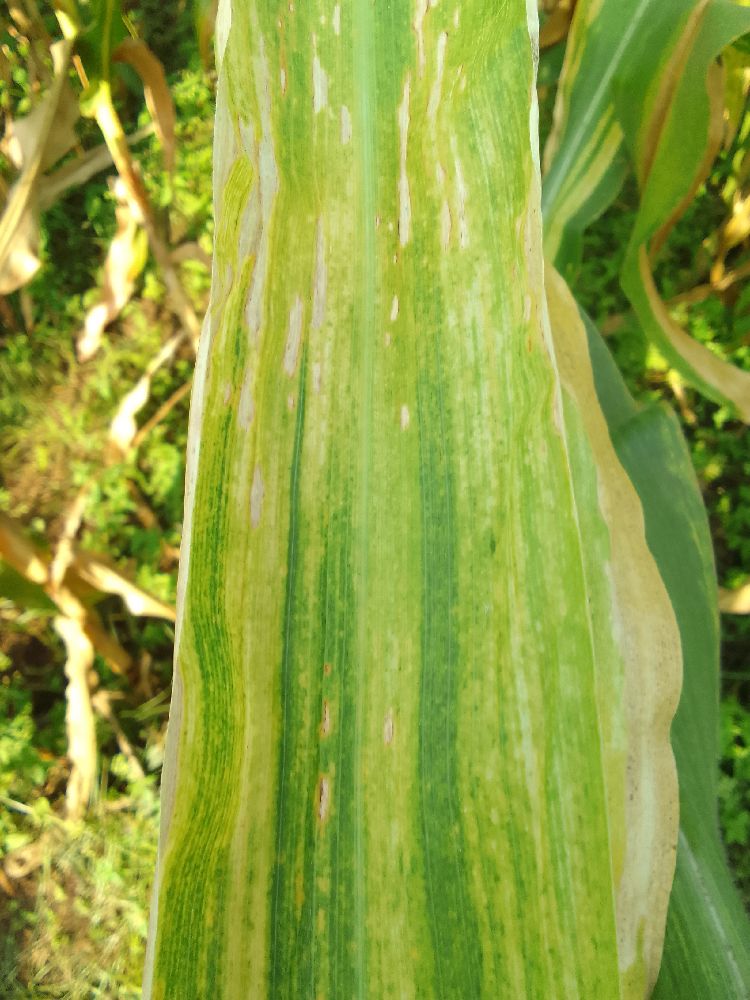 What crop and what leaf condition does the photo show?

maize, maize lethal necrosis
